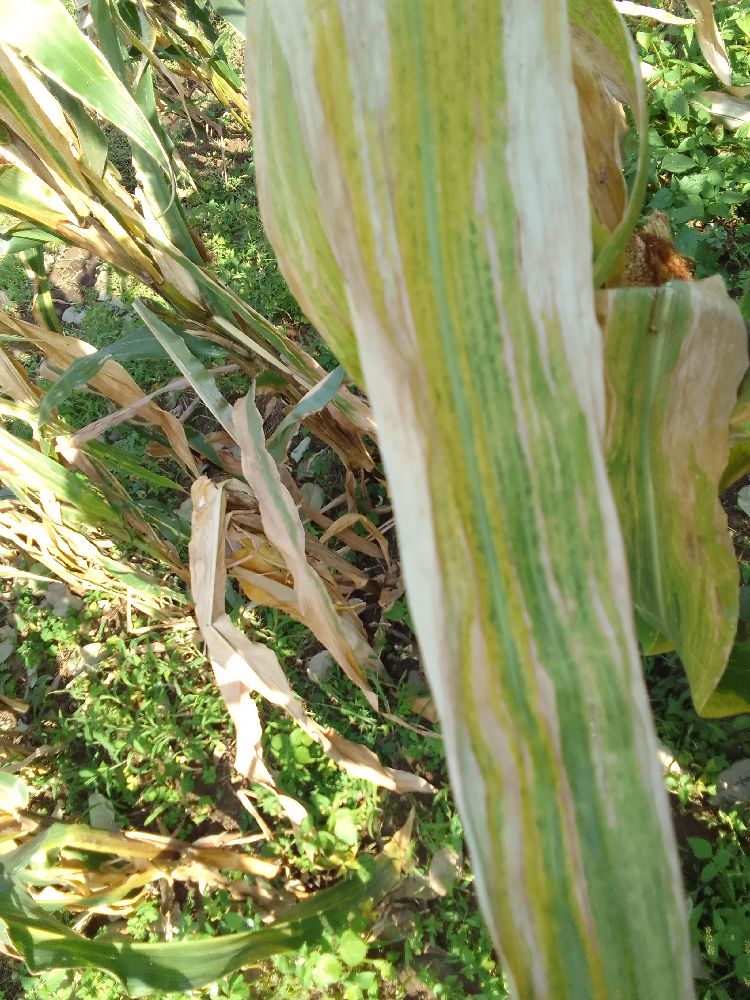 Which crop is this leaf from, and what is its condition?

maize, maize lethal necrosis
